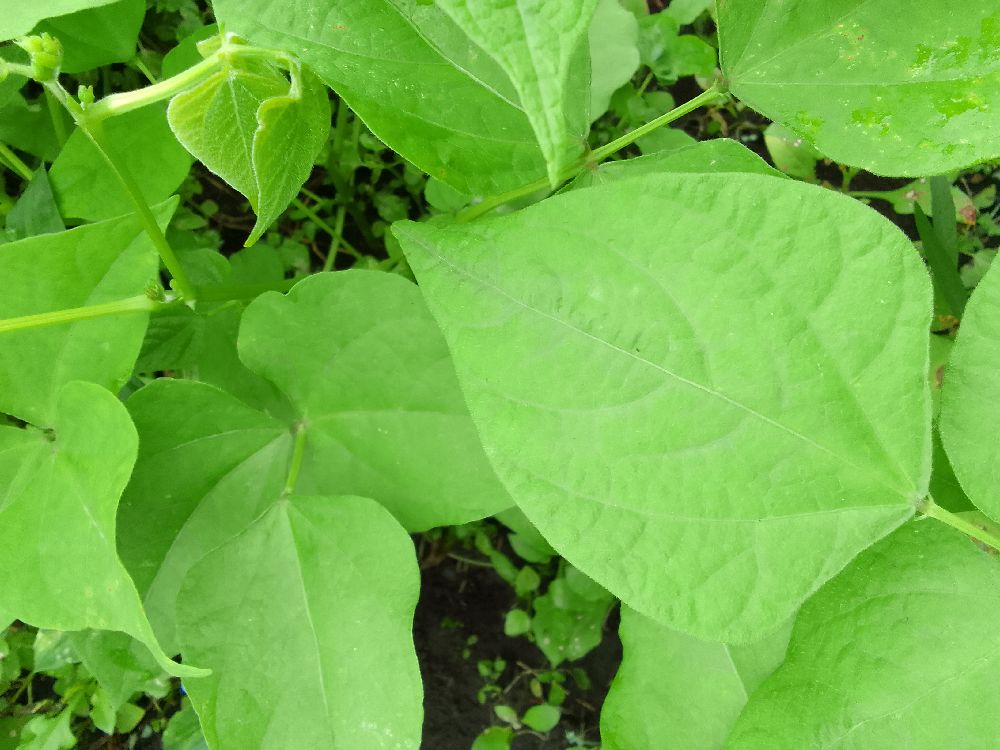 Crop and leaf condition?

common bean, healthy
